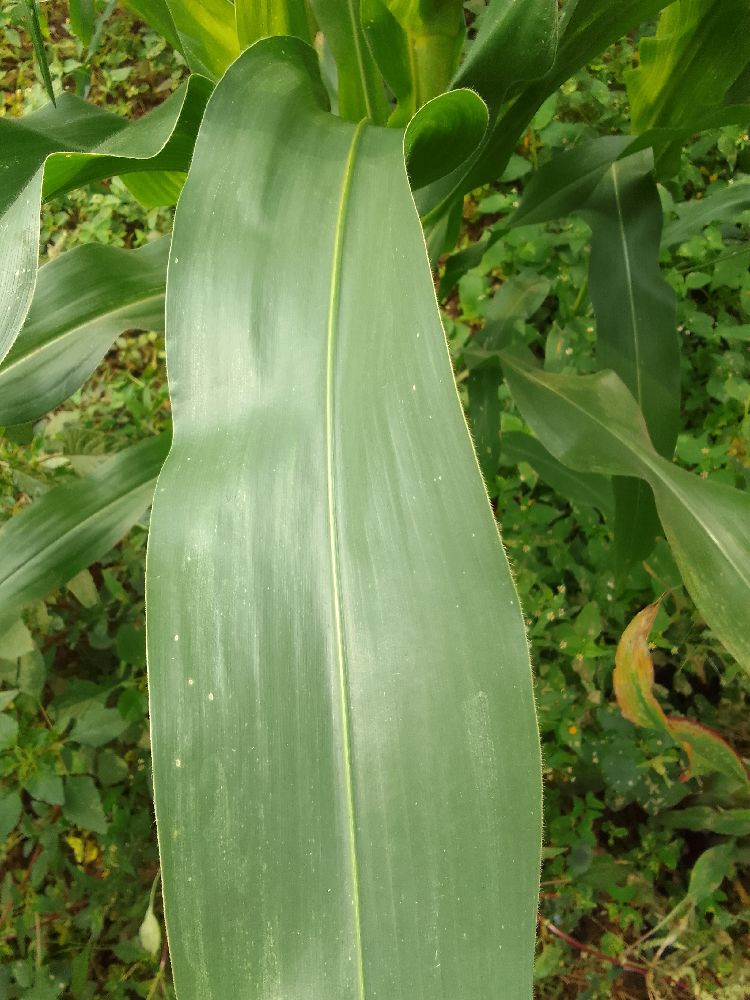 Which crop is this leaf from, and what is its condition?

maize, healthy
